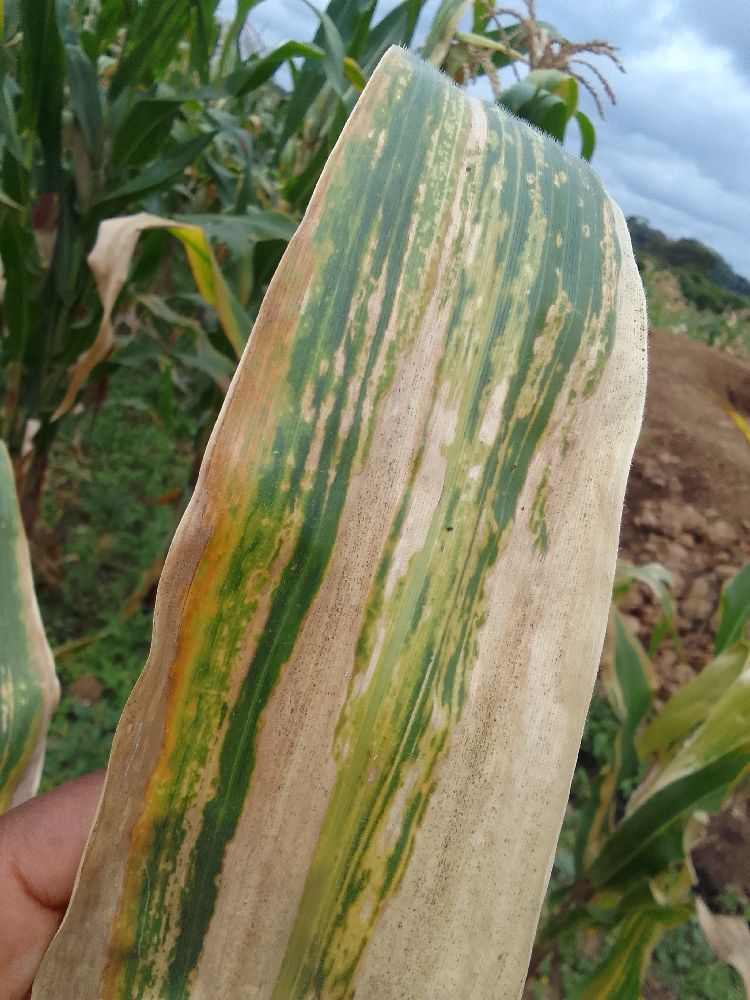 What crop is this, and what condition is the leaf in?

maize, maize lethal necrosis
